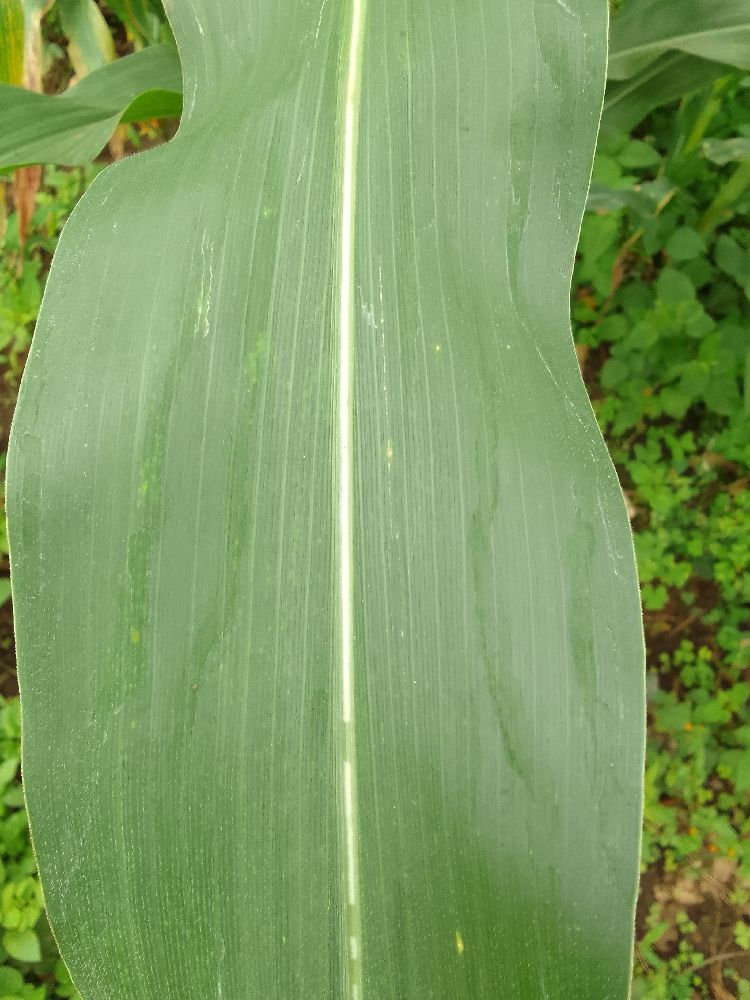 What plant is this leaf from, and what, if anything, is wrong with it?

maize, healthy
